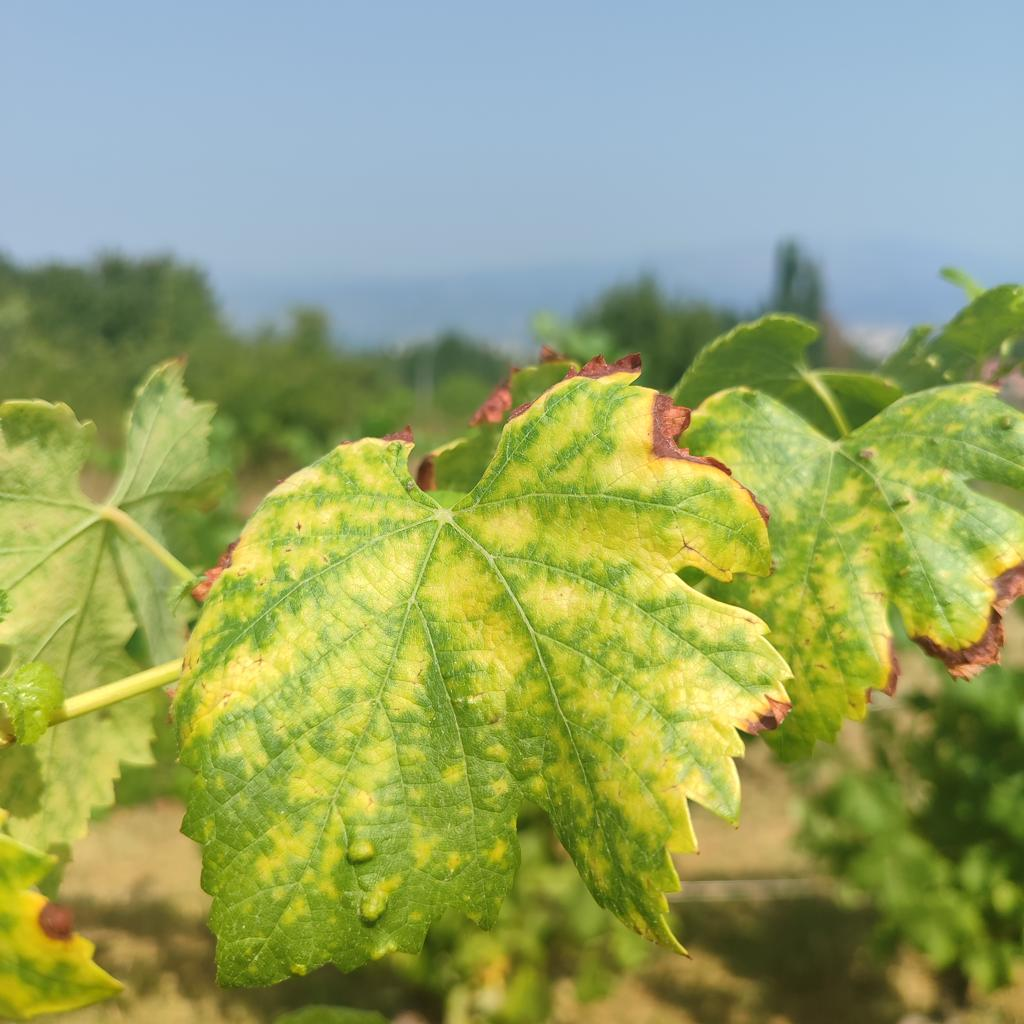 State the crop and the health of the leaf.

grapevine, esca complex
